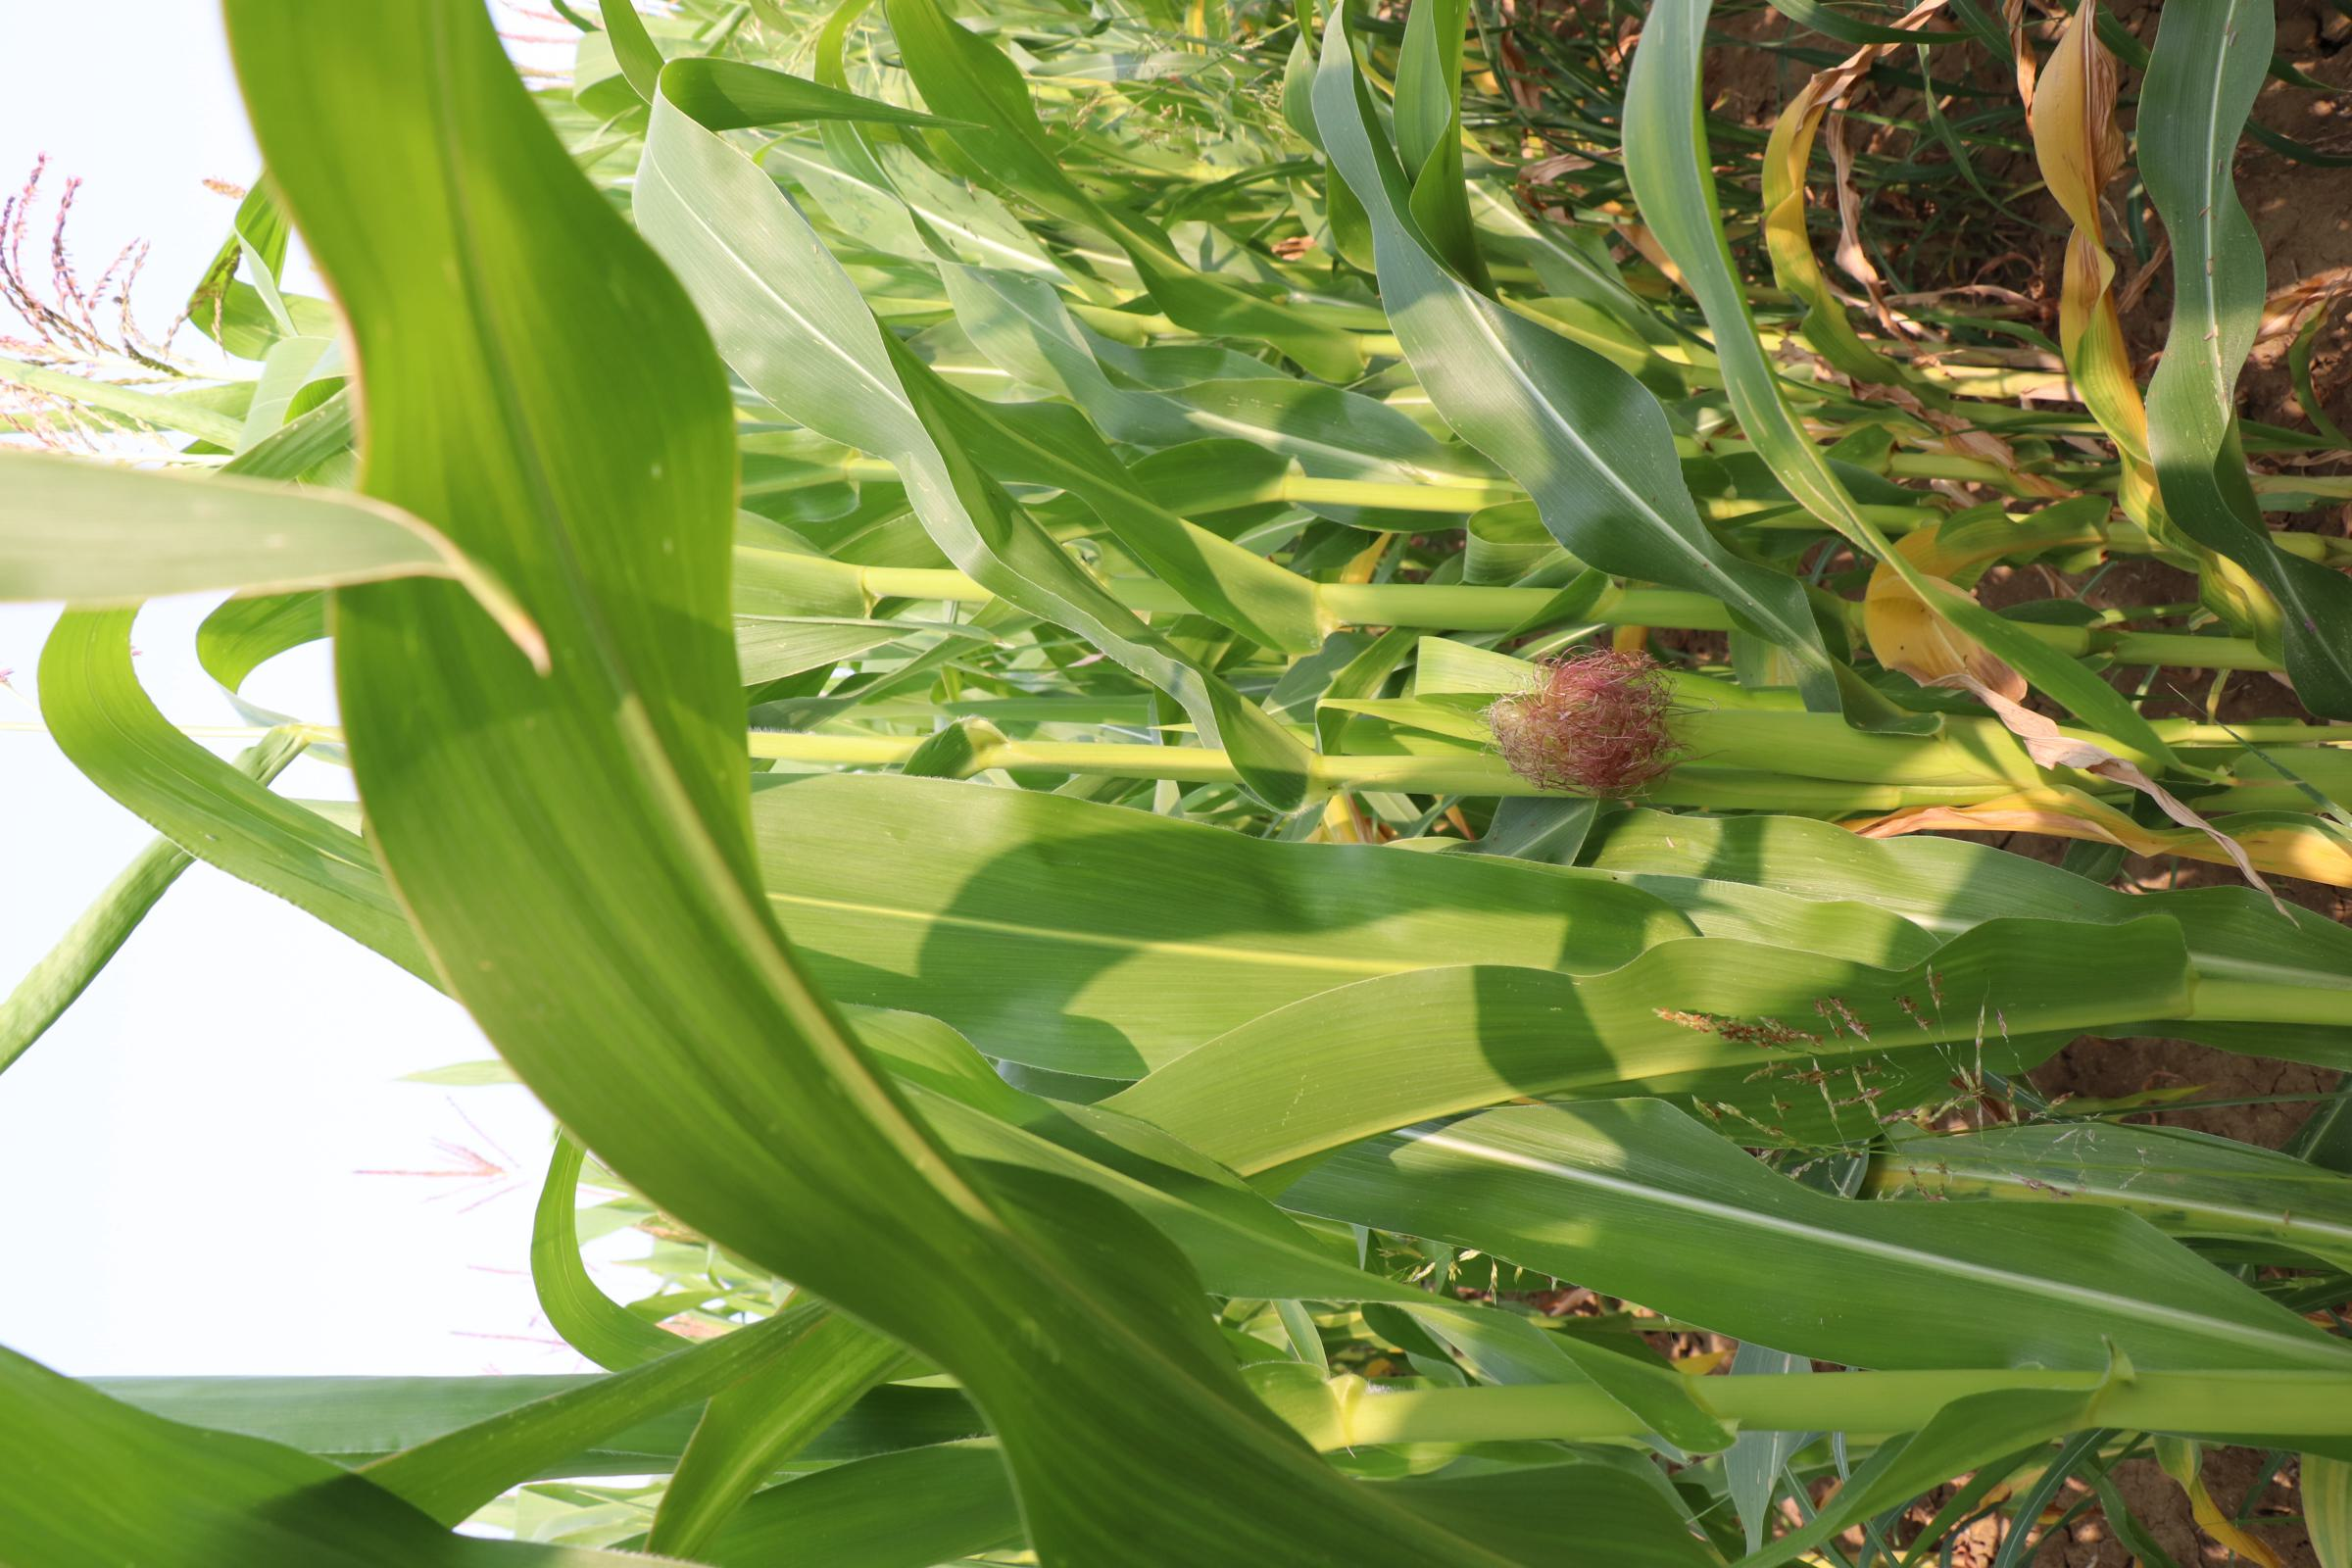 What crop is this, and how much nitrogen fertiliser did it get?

maize, no added nitrogen
